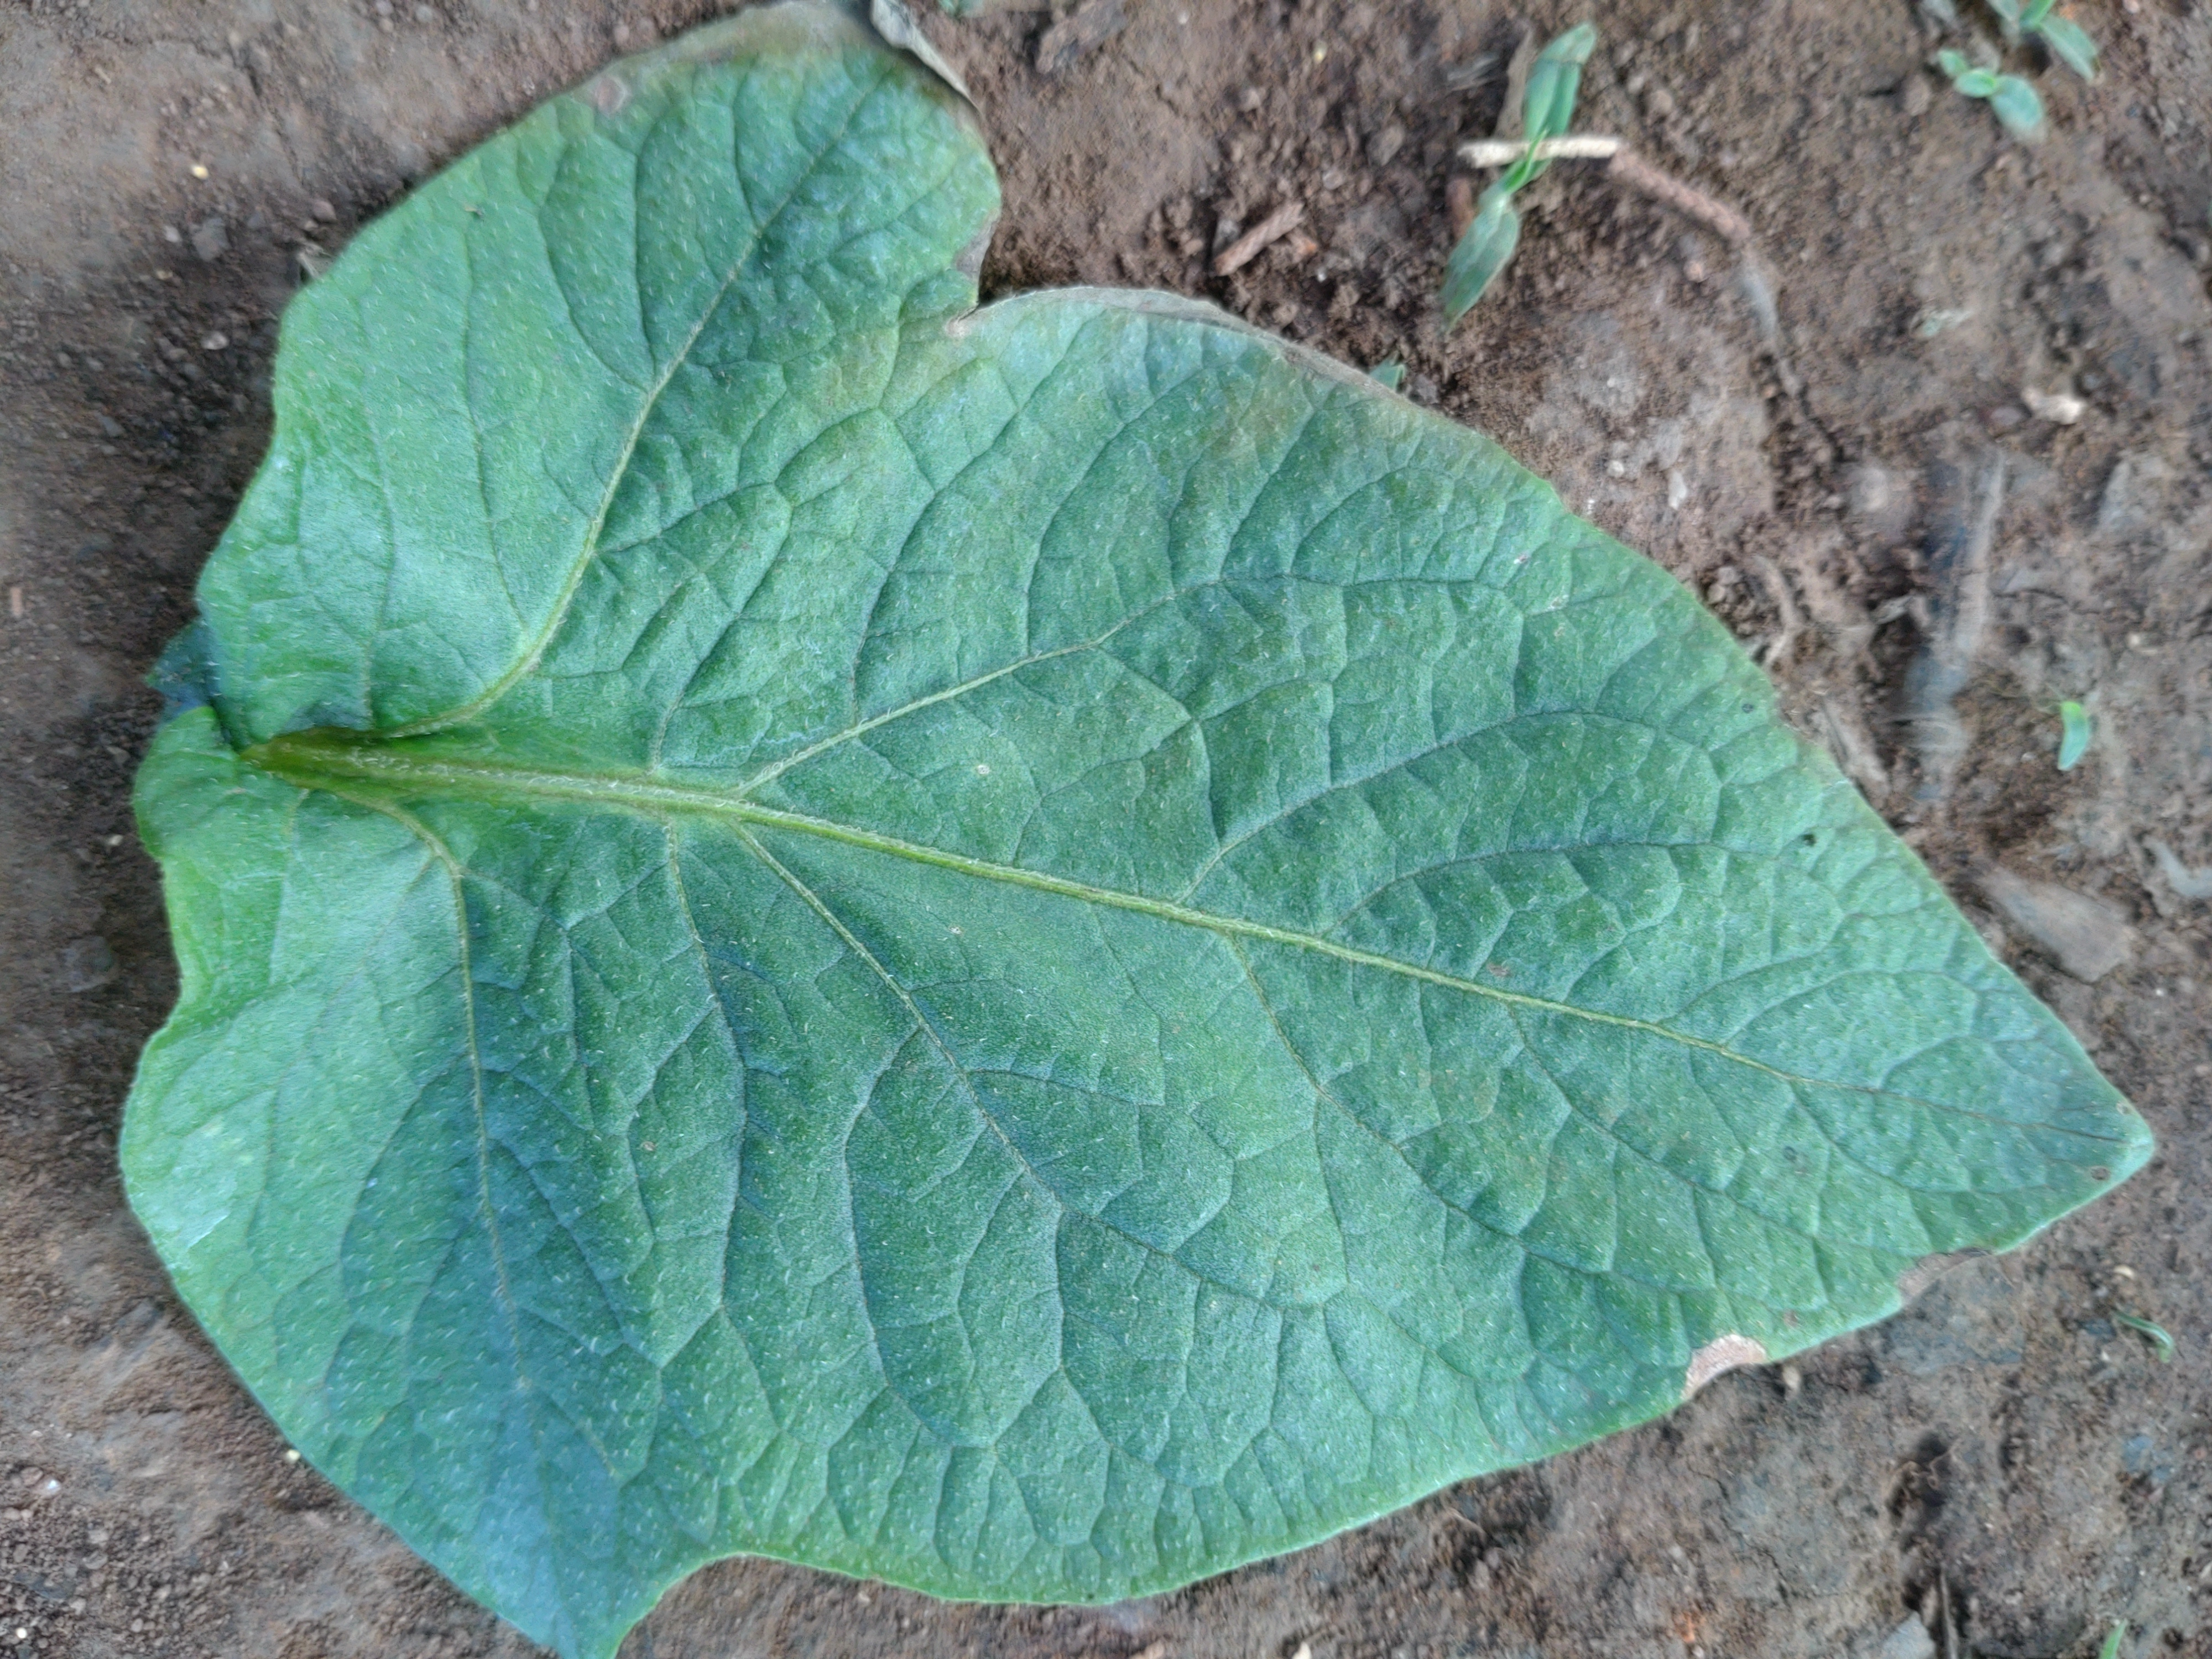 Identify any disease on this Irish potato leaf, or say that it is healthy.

early blight
